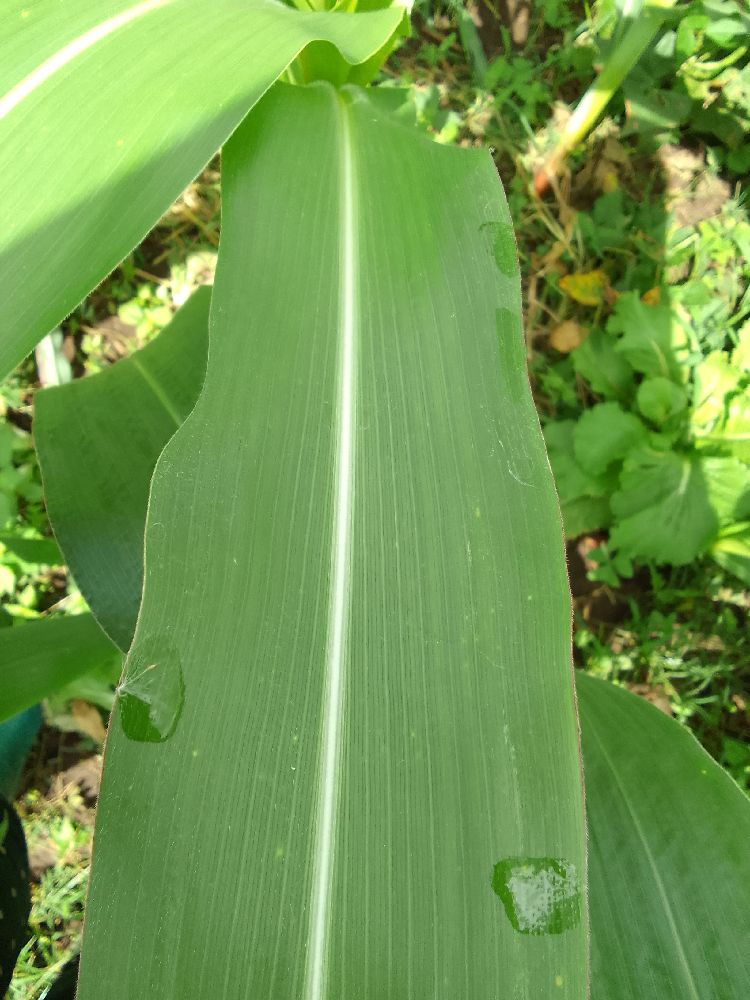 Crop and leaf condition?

maize, healthy
